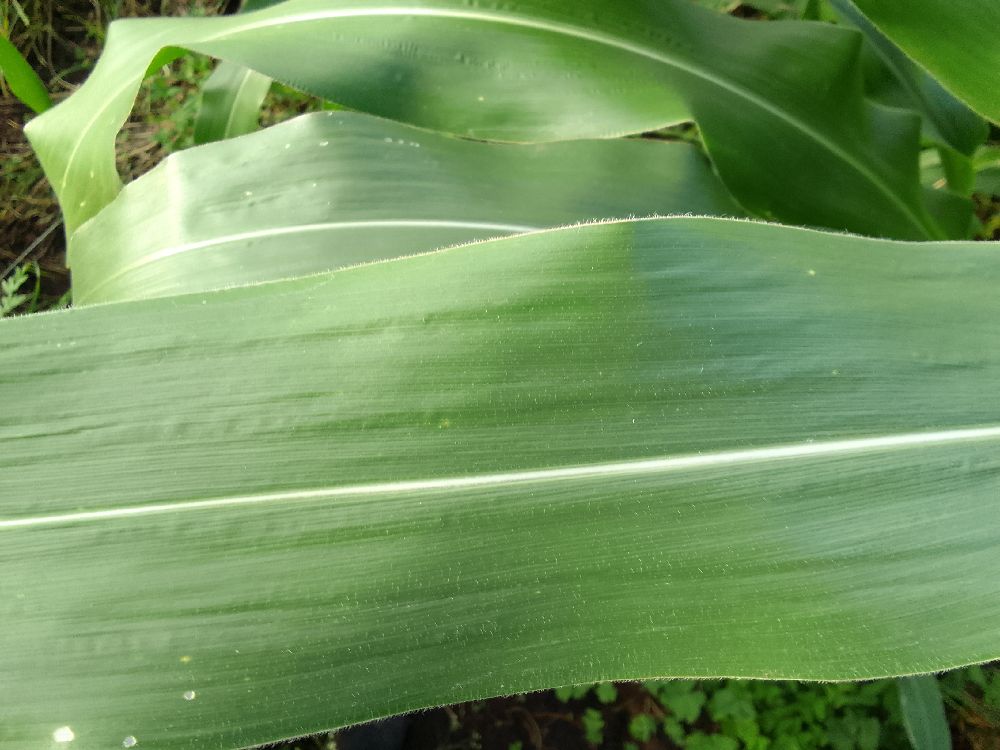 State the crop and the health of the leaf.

maize, healthy
